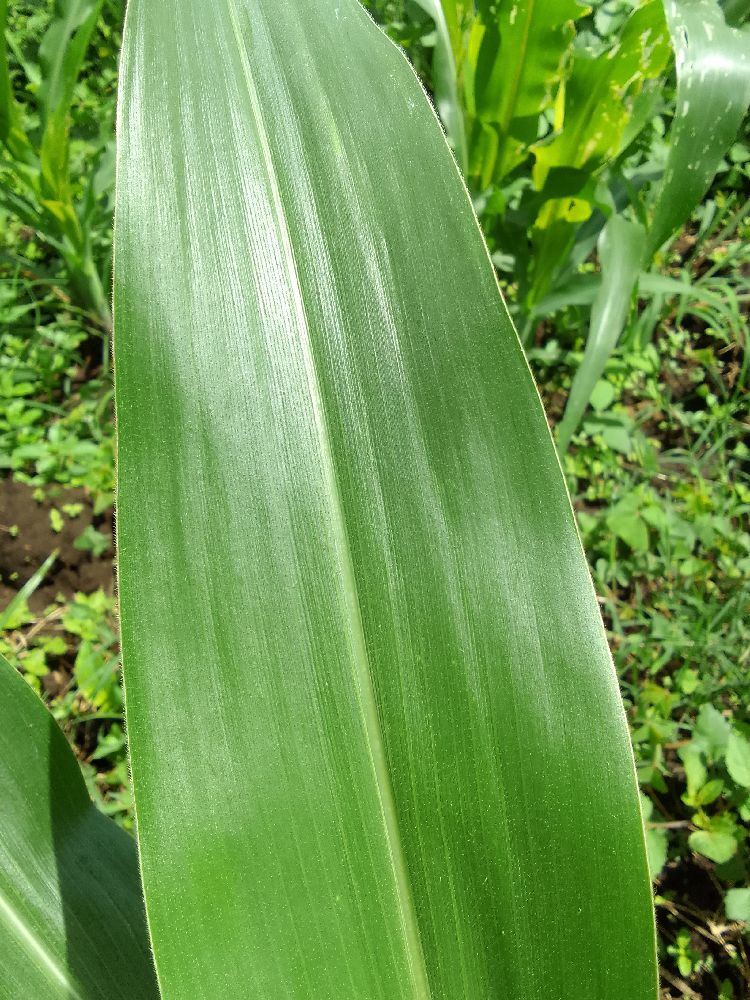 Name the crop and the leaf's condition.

maize, healthy
